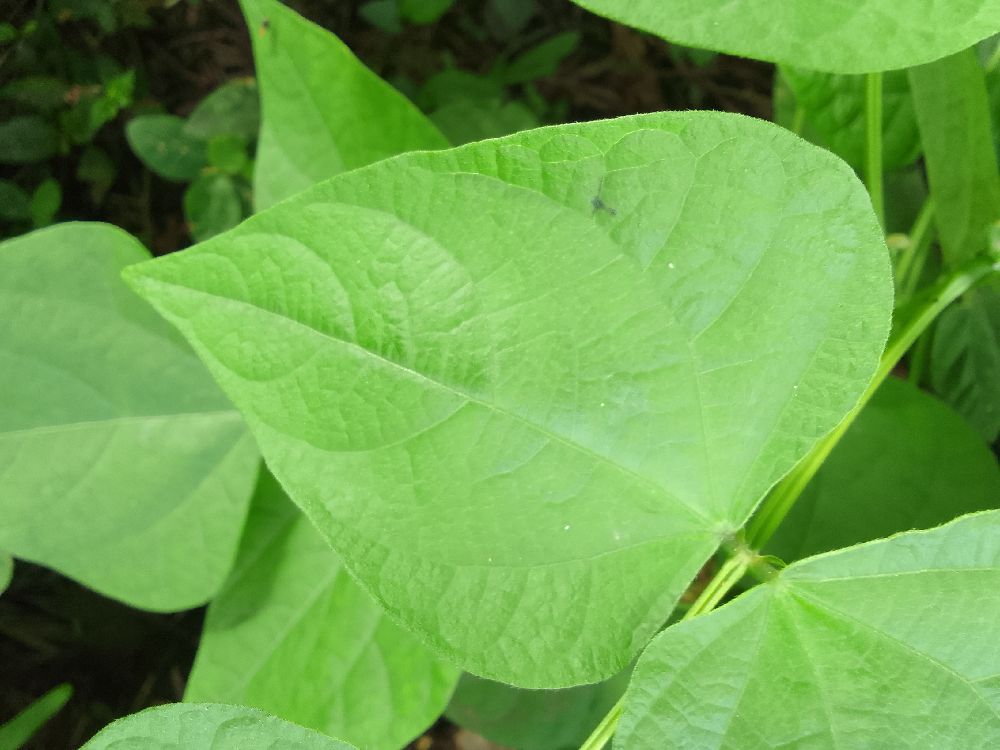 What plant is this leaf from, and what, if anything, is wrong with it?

common bean, healthy
